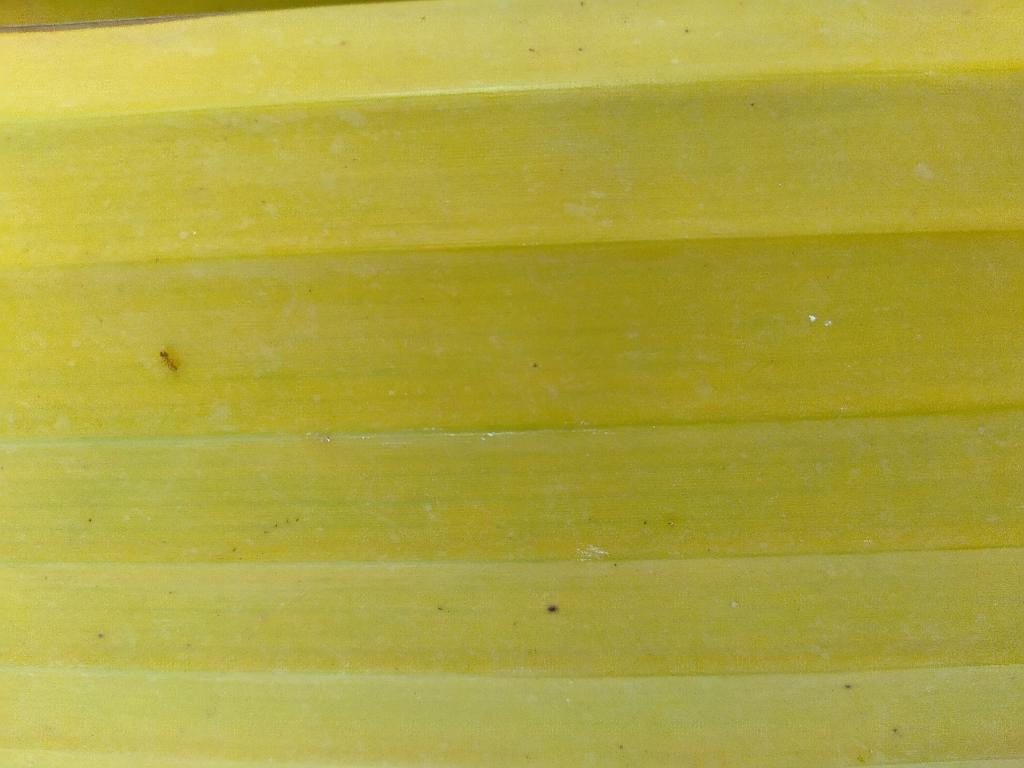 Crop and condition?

banana, fusarium wilt race 1
